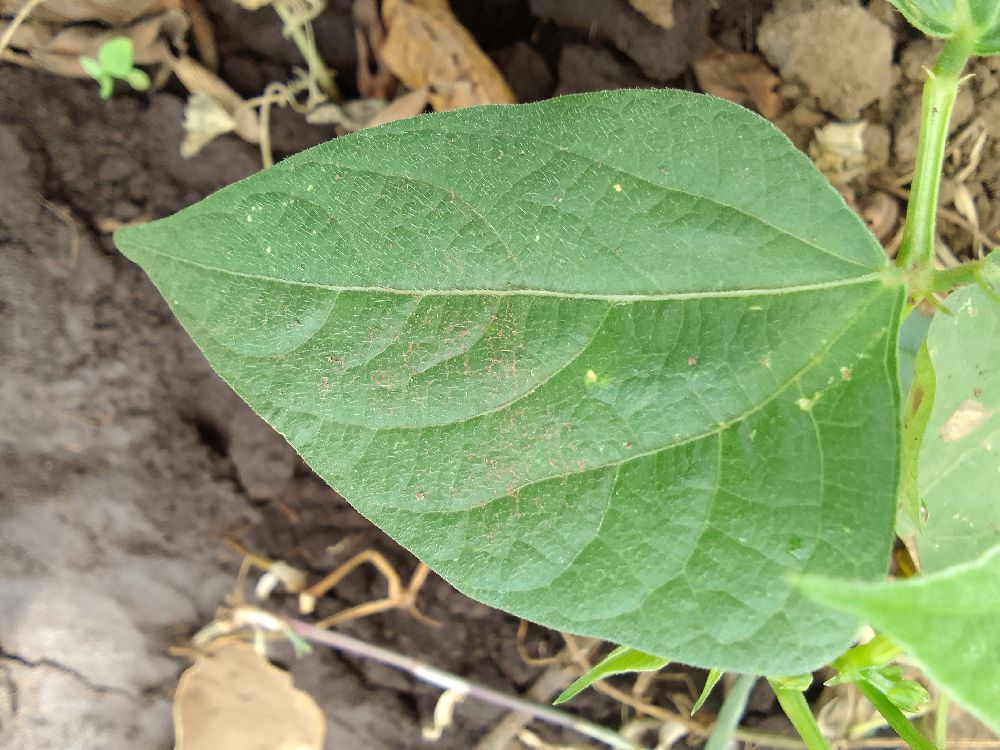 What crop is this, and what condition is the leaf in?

common bean, healthy
